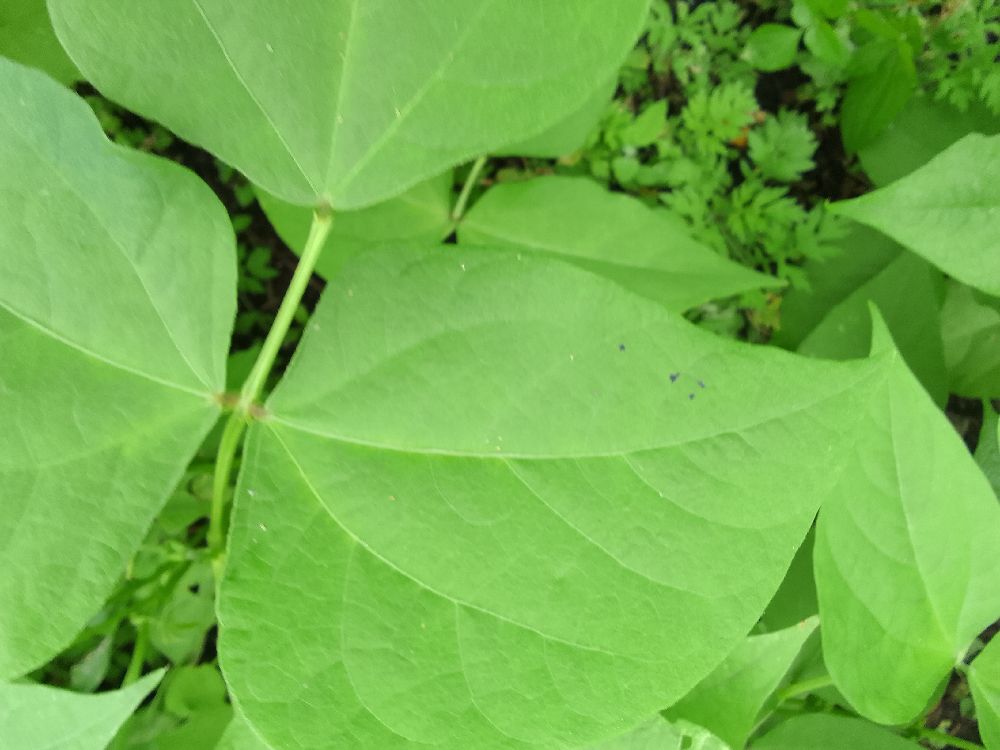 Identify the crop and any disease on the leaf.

common bean, healthy
